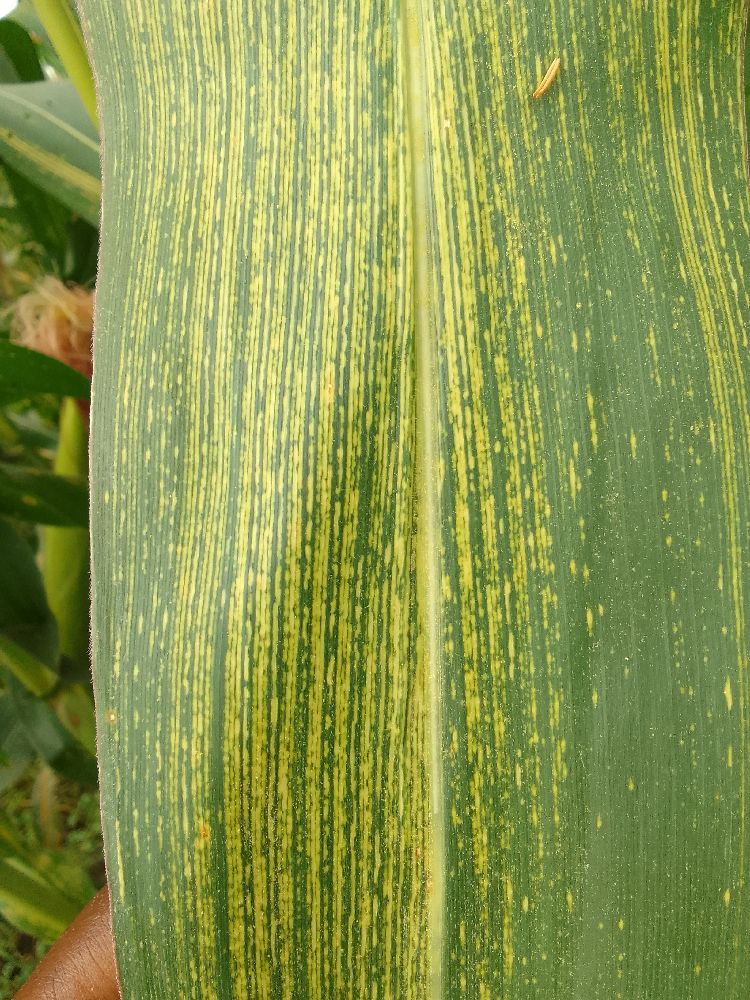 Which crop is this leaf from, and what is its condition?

maize, maize streak virus
